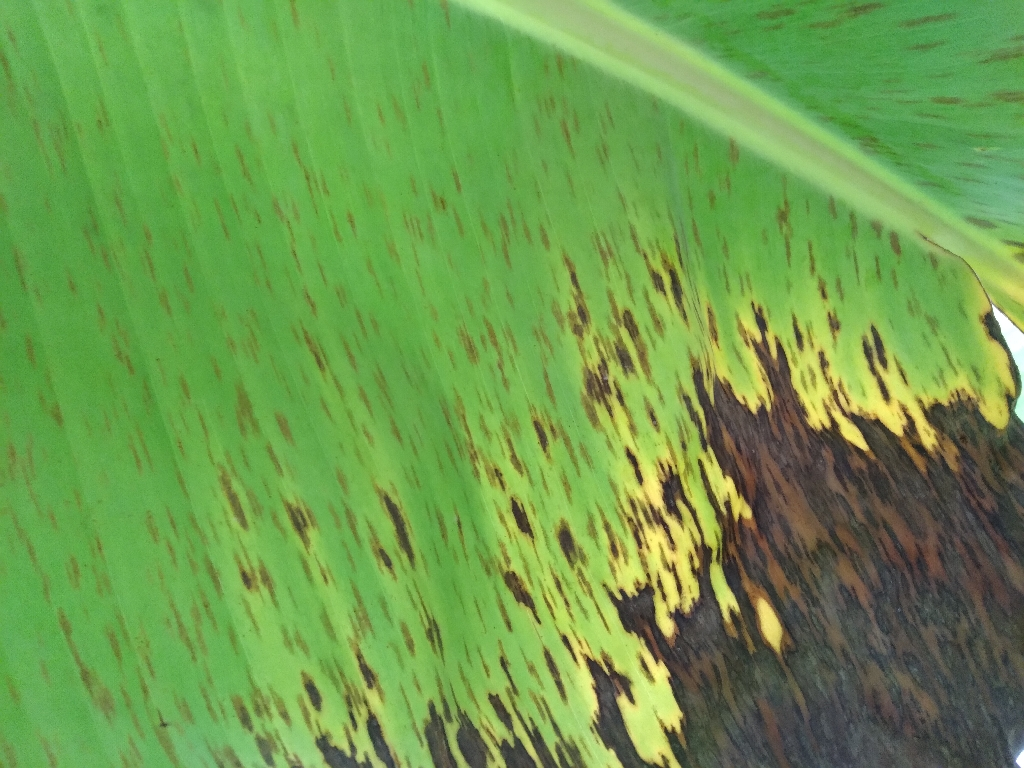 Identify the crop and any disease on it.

banana, black sigatoka
